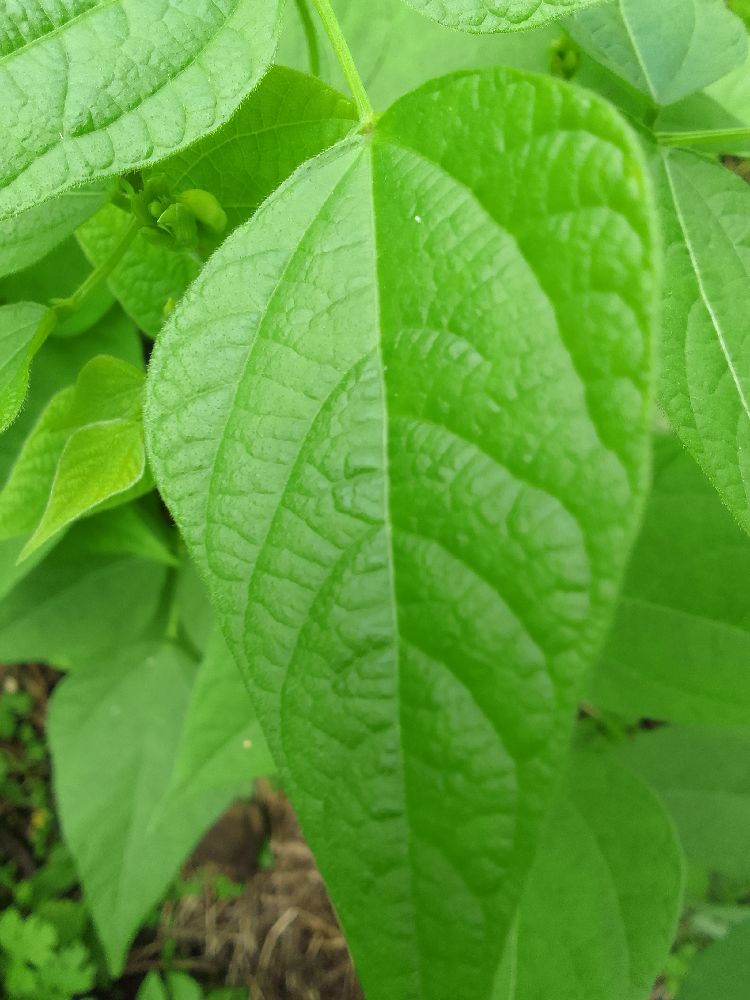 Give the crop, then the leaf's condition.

common bean, healthy
